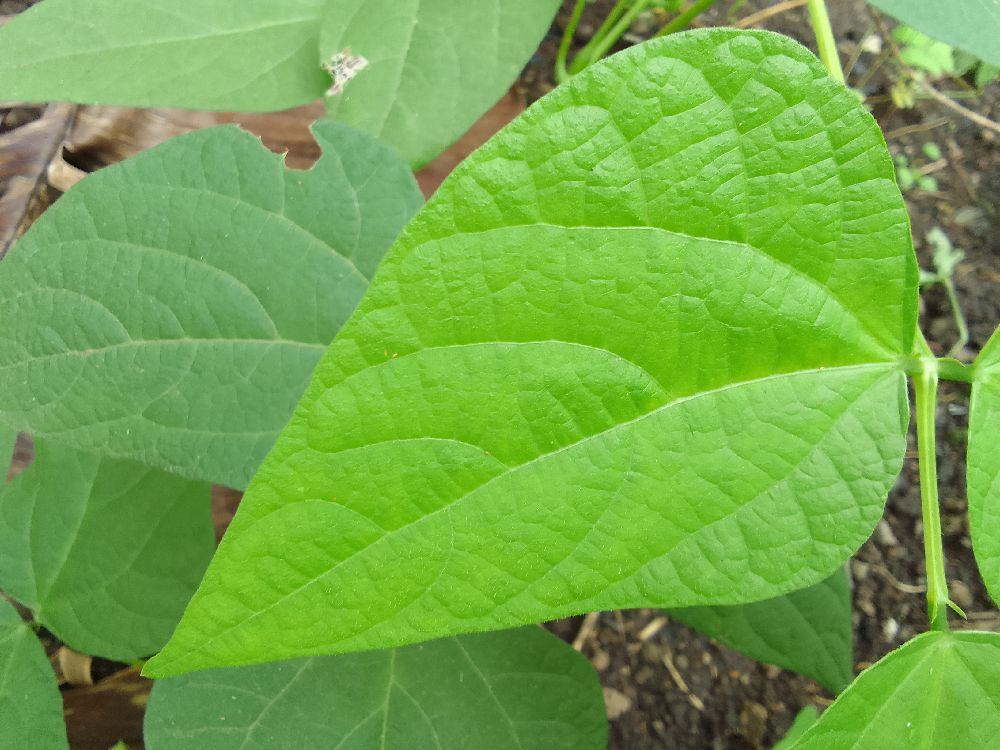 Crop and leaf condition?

common bean, healthy
